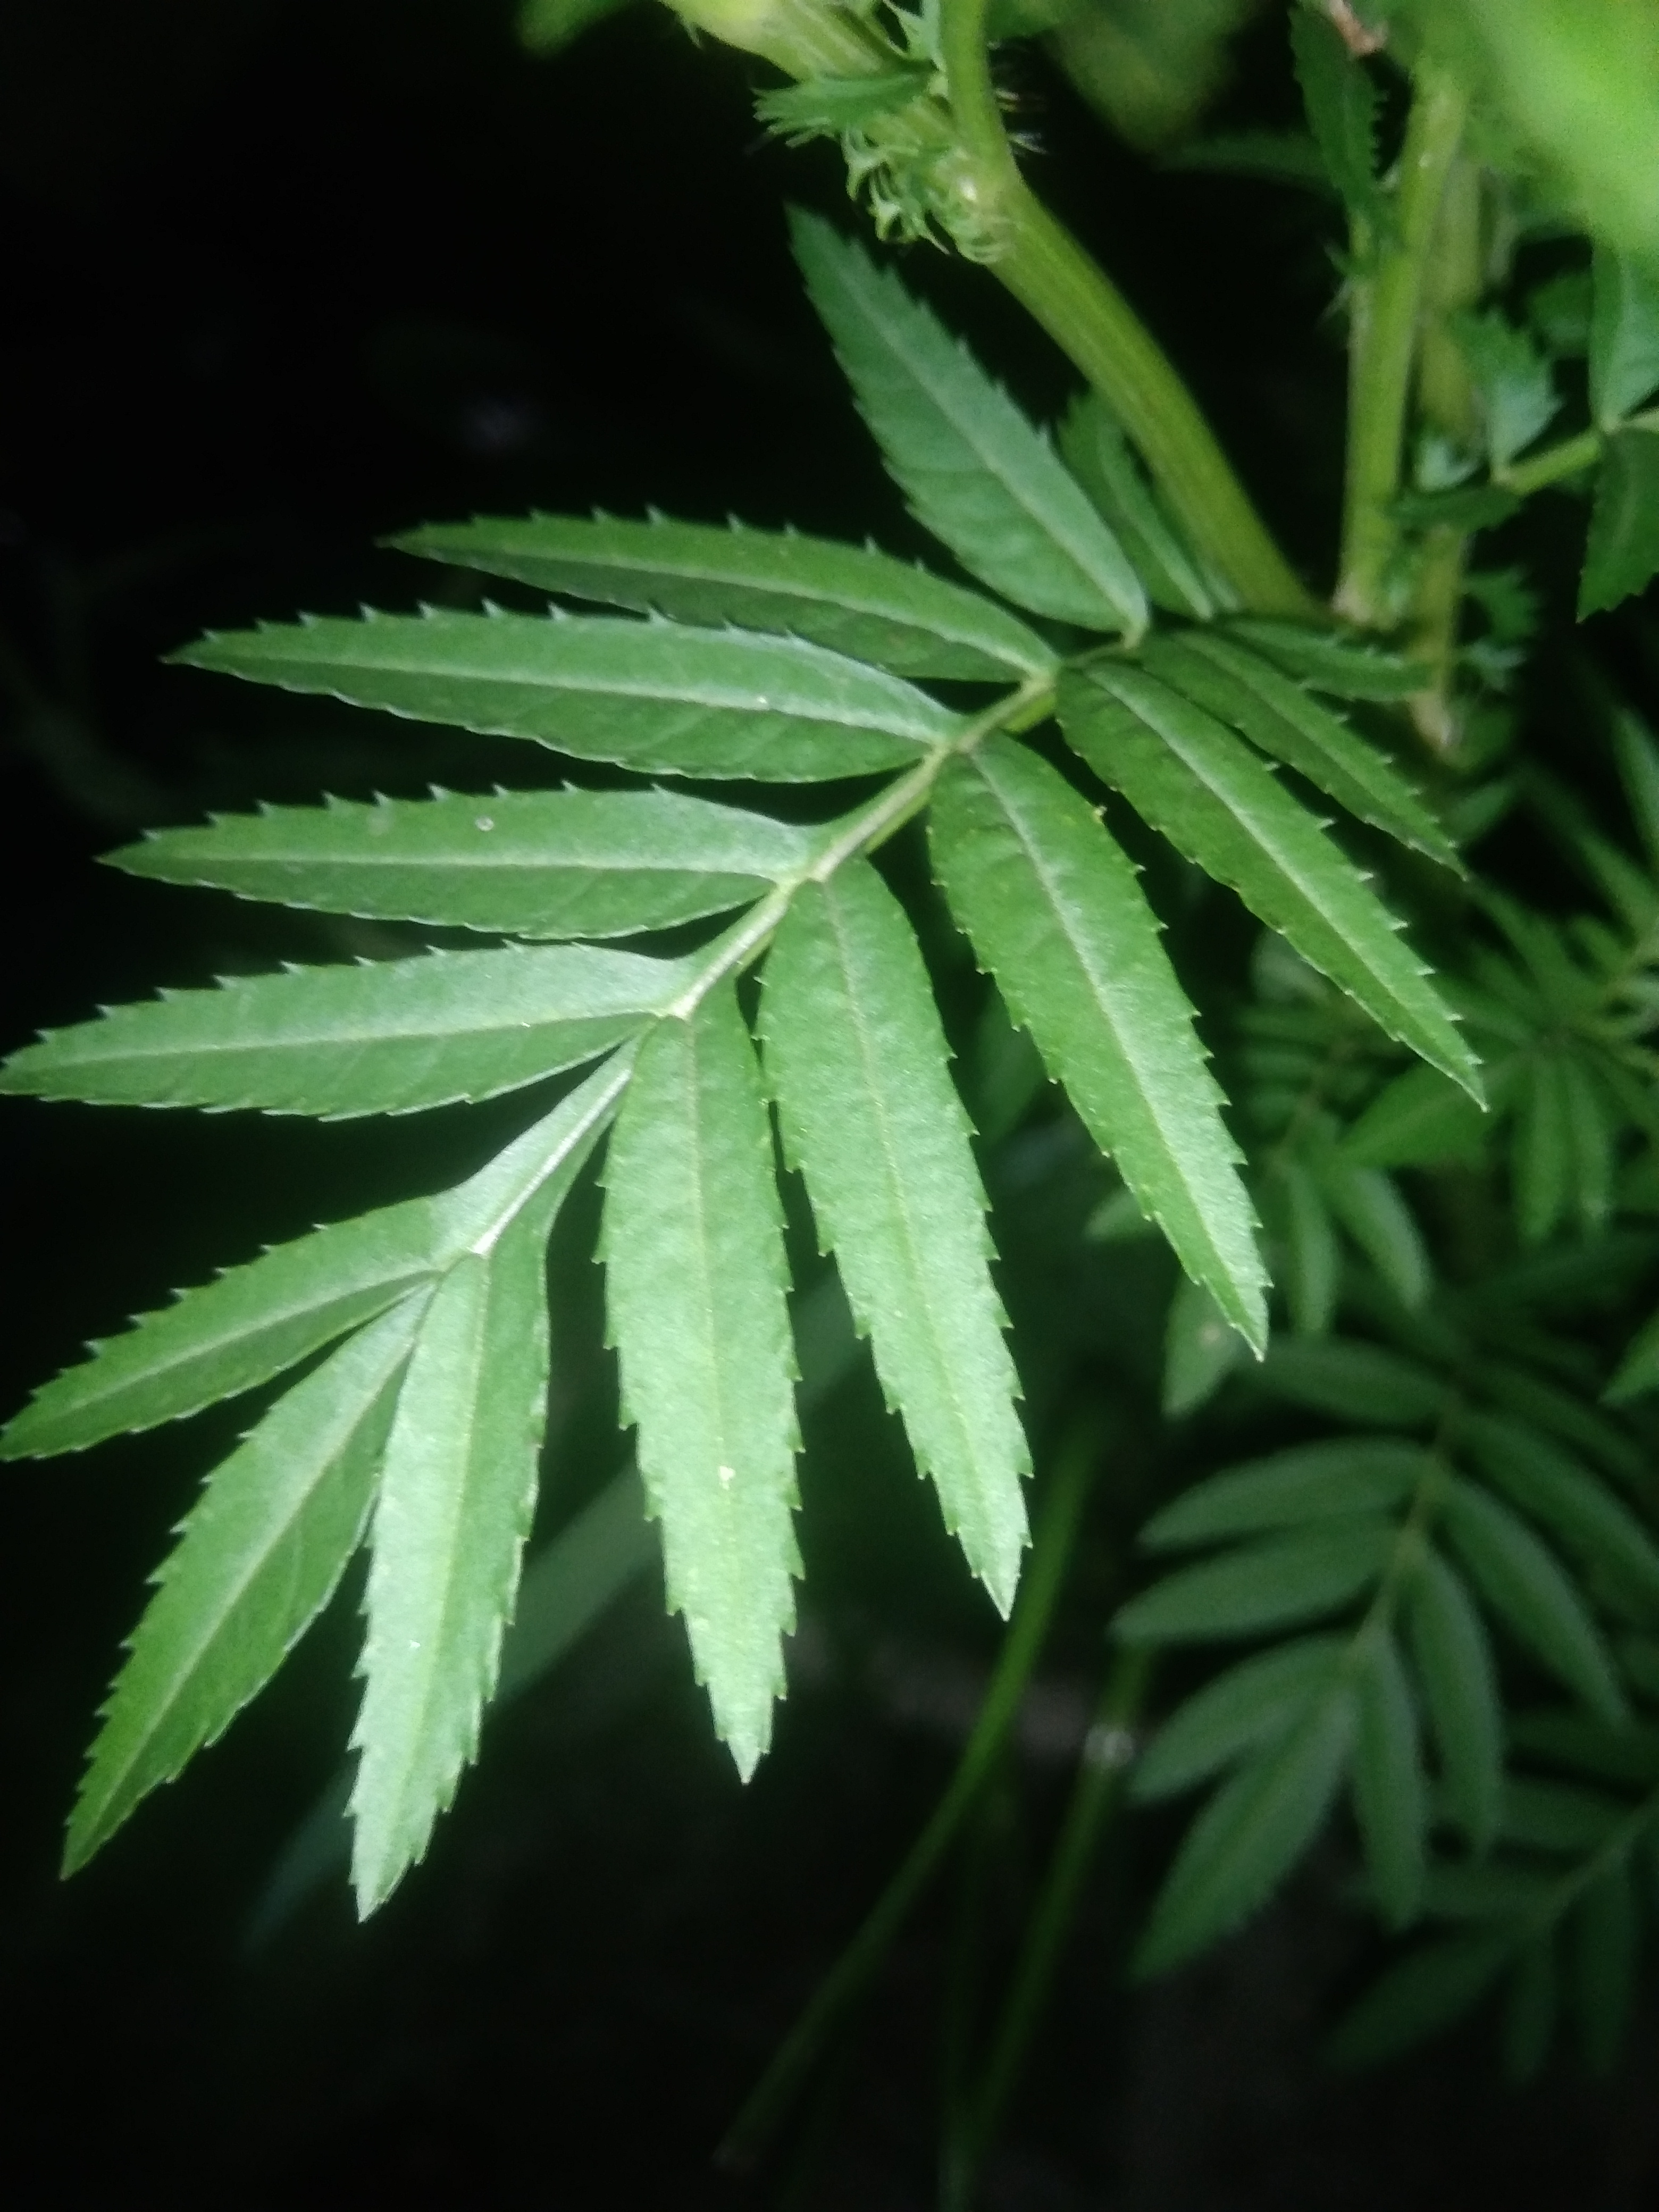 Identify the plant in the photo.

marigold
